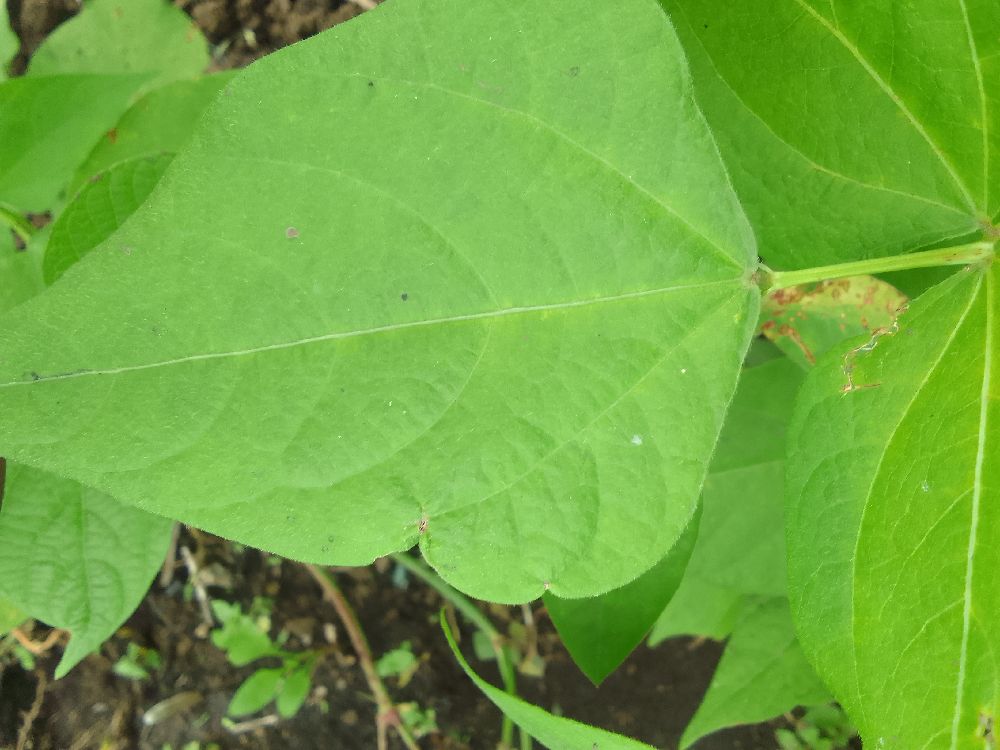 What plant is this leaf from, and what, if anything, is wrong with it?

common bean, healthy
